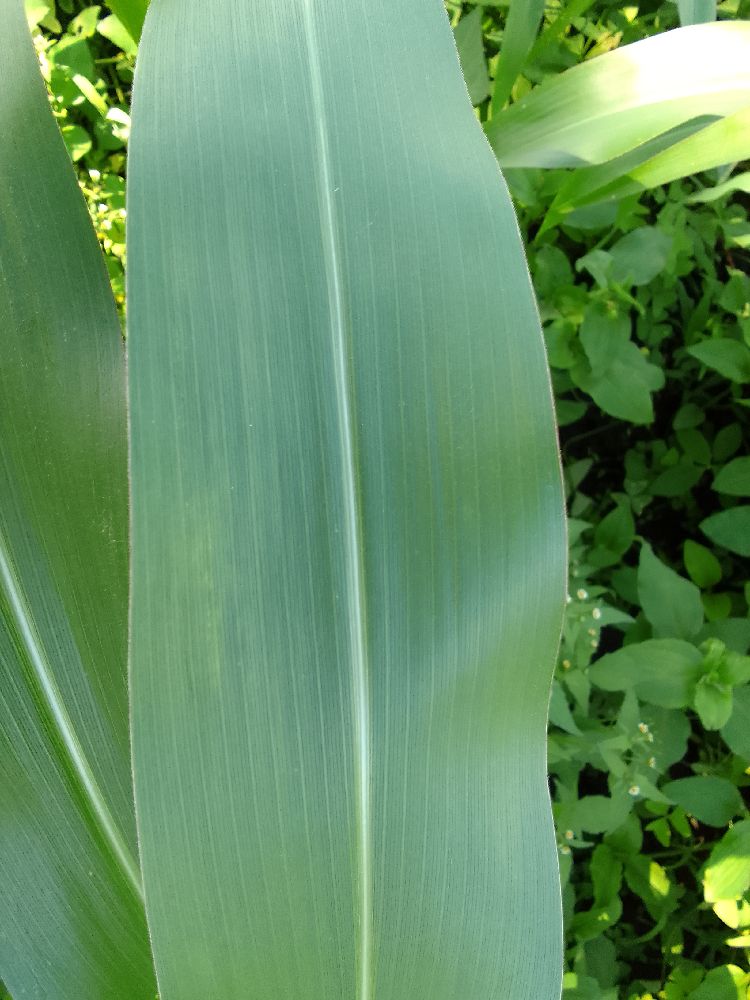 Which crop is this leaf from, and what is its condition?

maize, healthy
